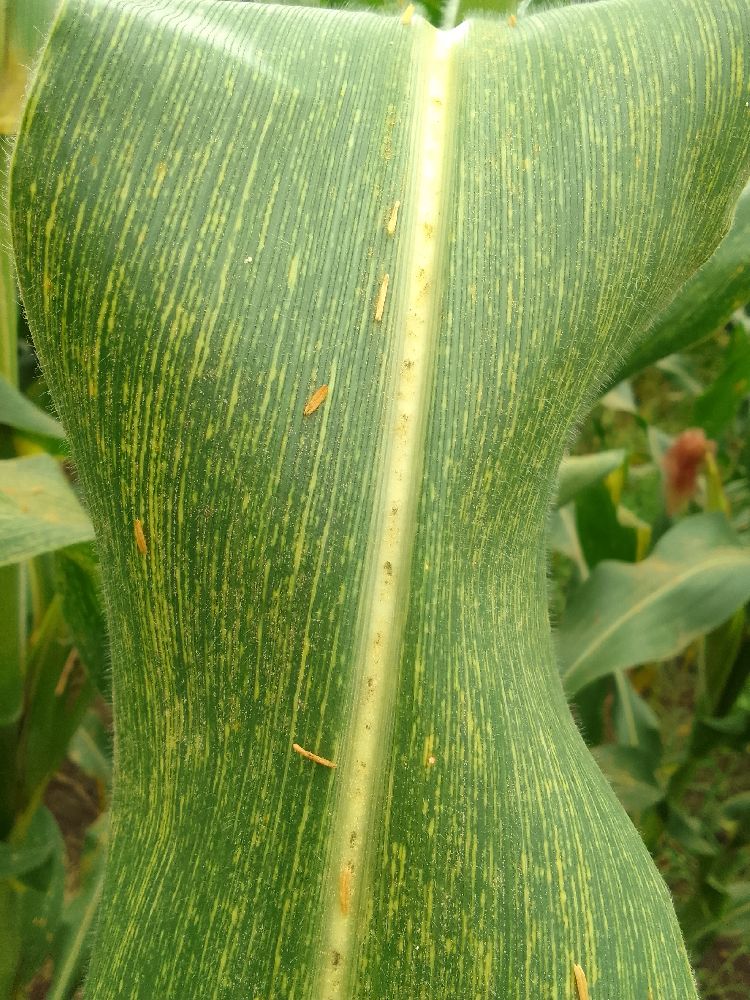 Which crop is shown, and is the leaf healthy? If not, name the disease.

maize, maize streak virus
